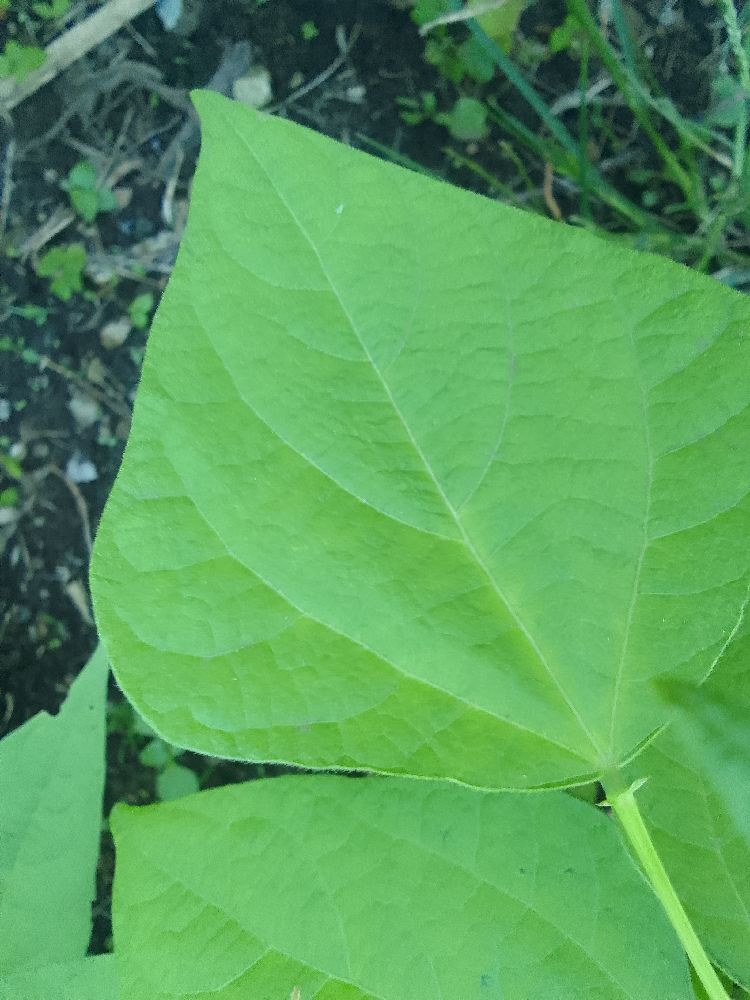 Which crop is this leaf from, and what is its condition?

common bean, healthy
